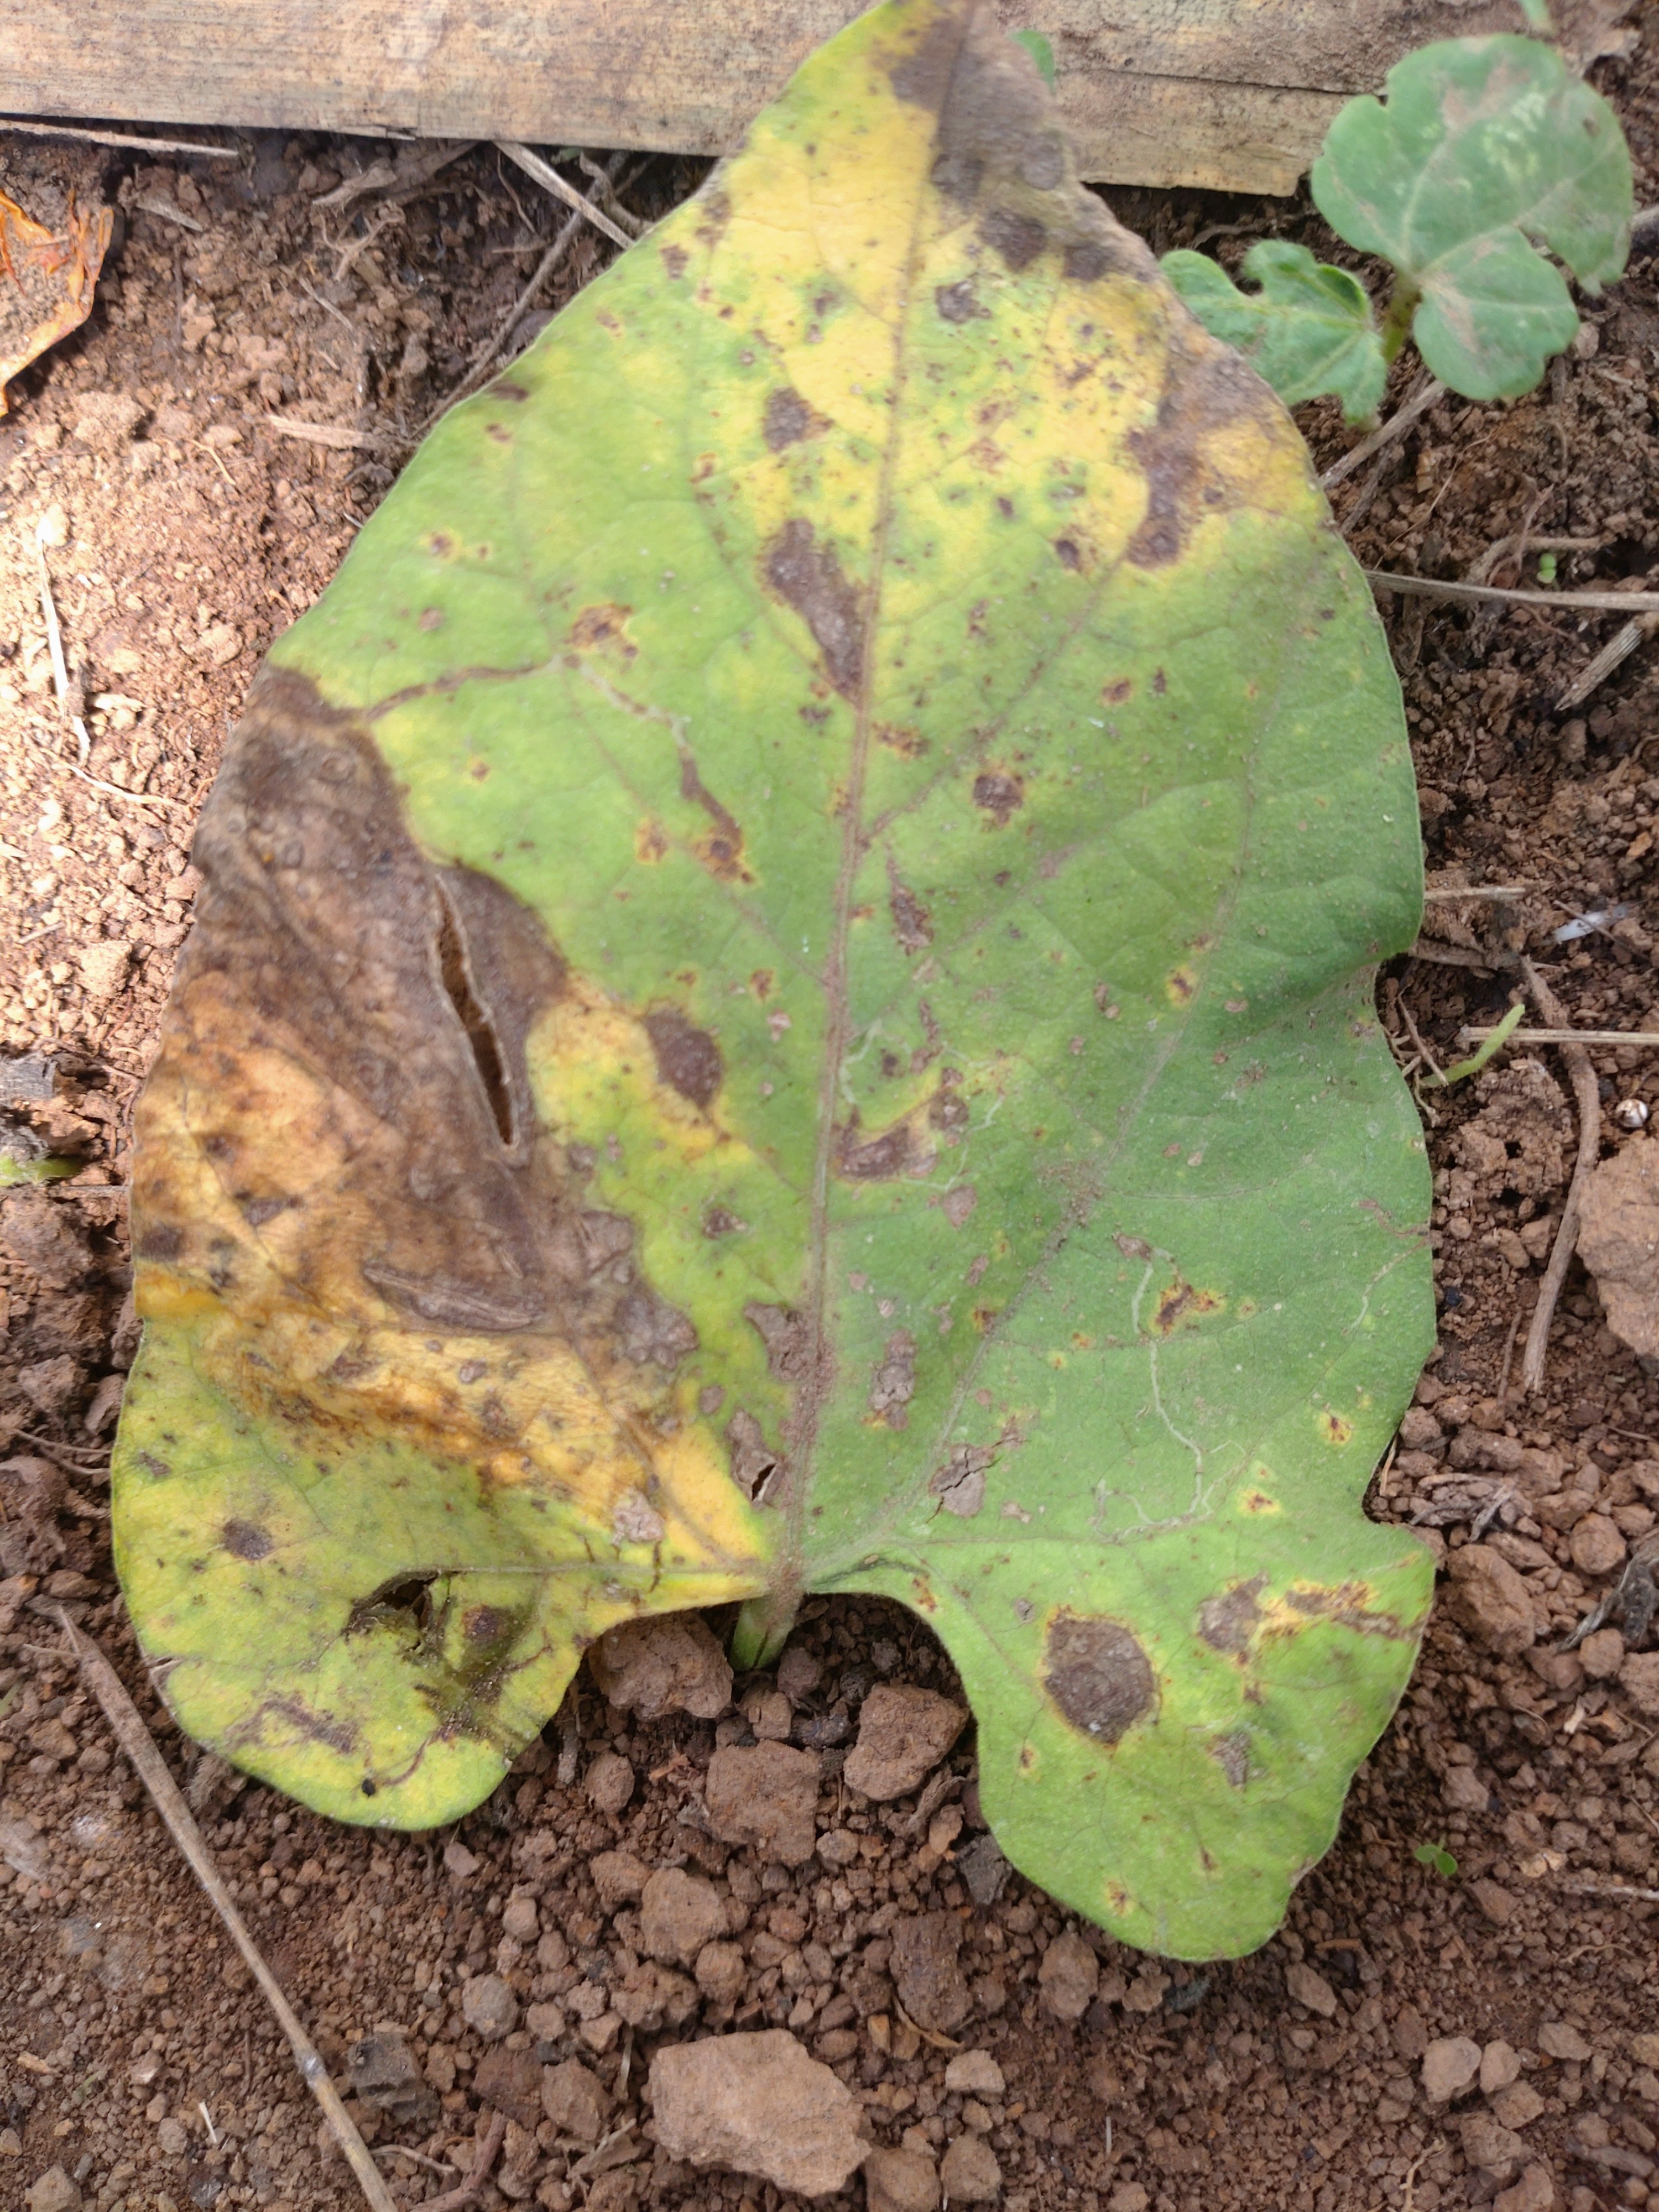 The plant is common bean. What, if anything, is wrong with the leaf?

rust
